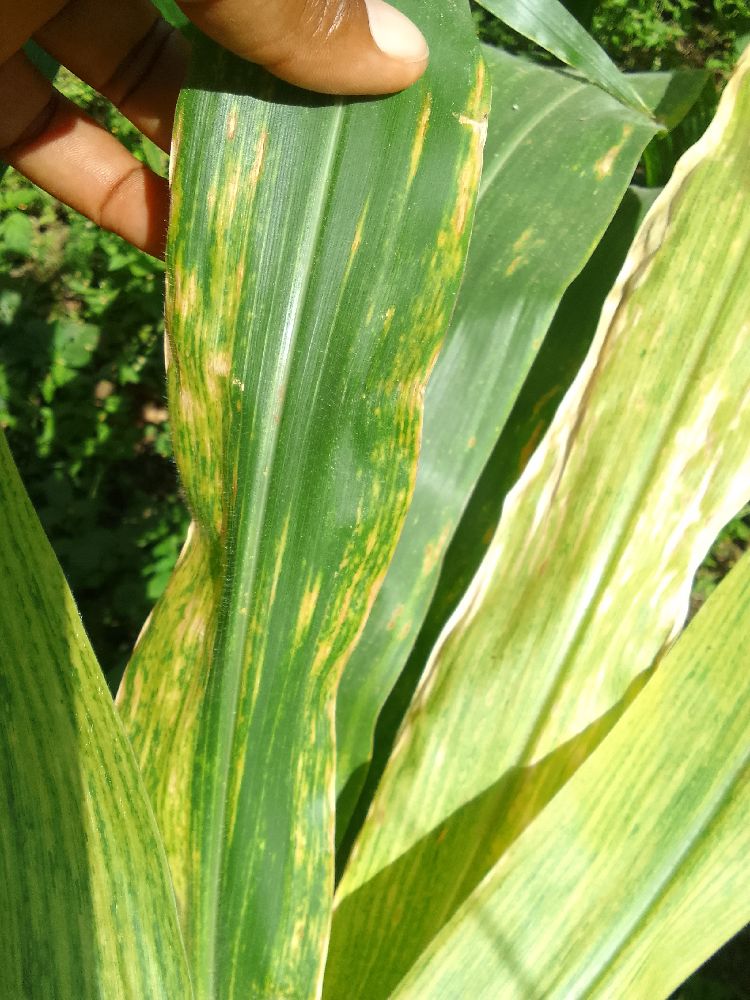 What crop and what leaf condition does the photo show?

maize, maize lethal necrosis
